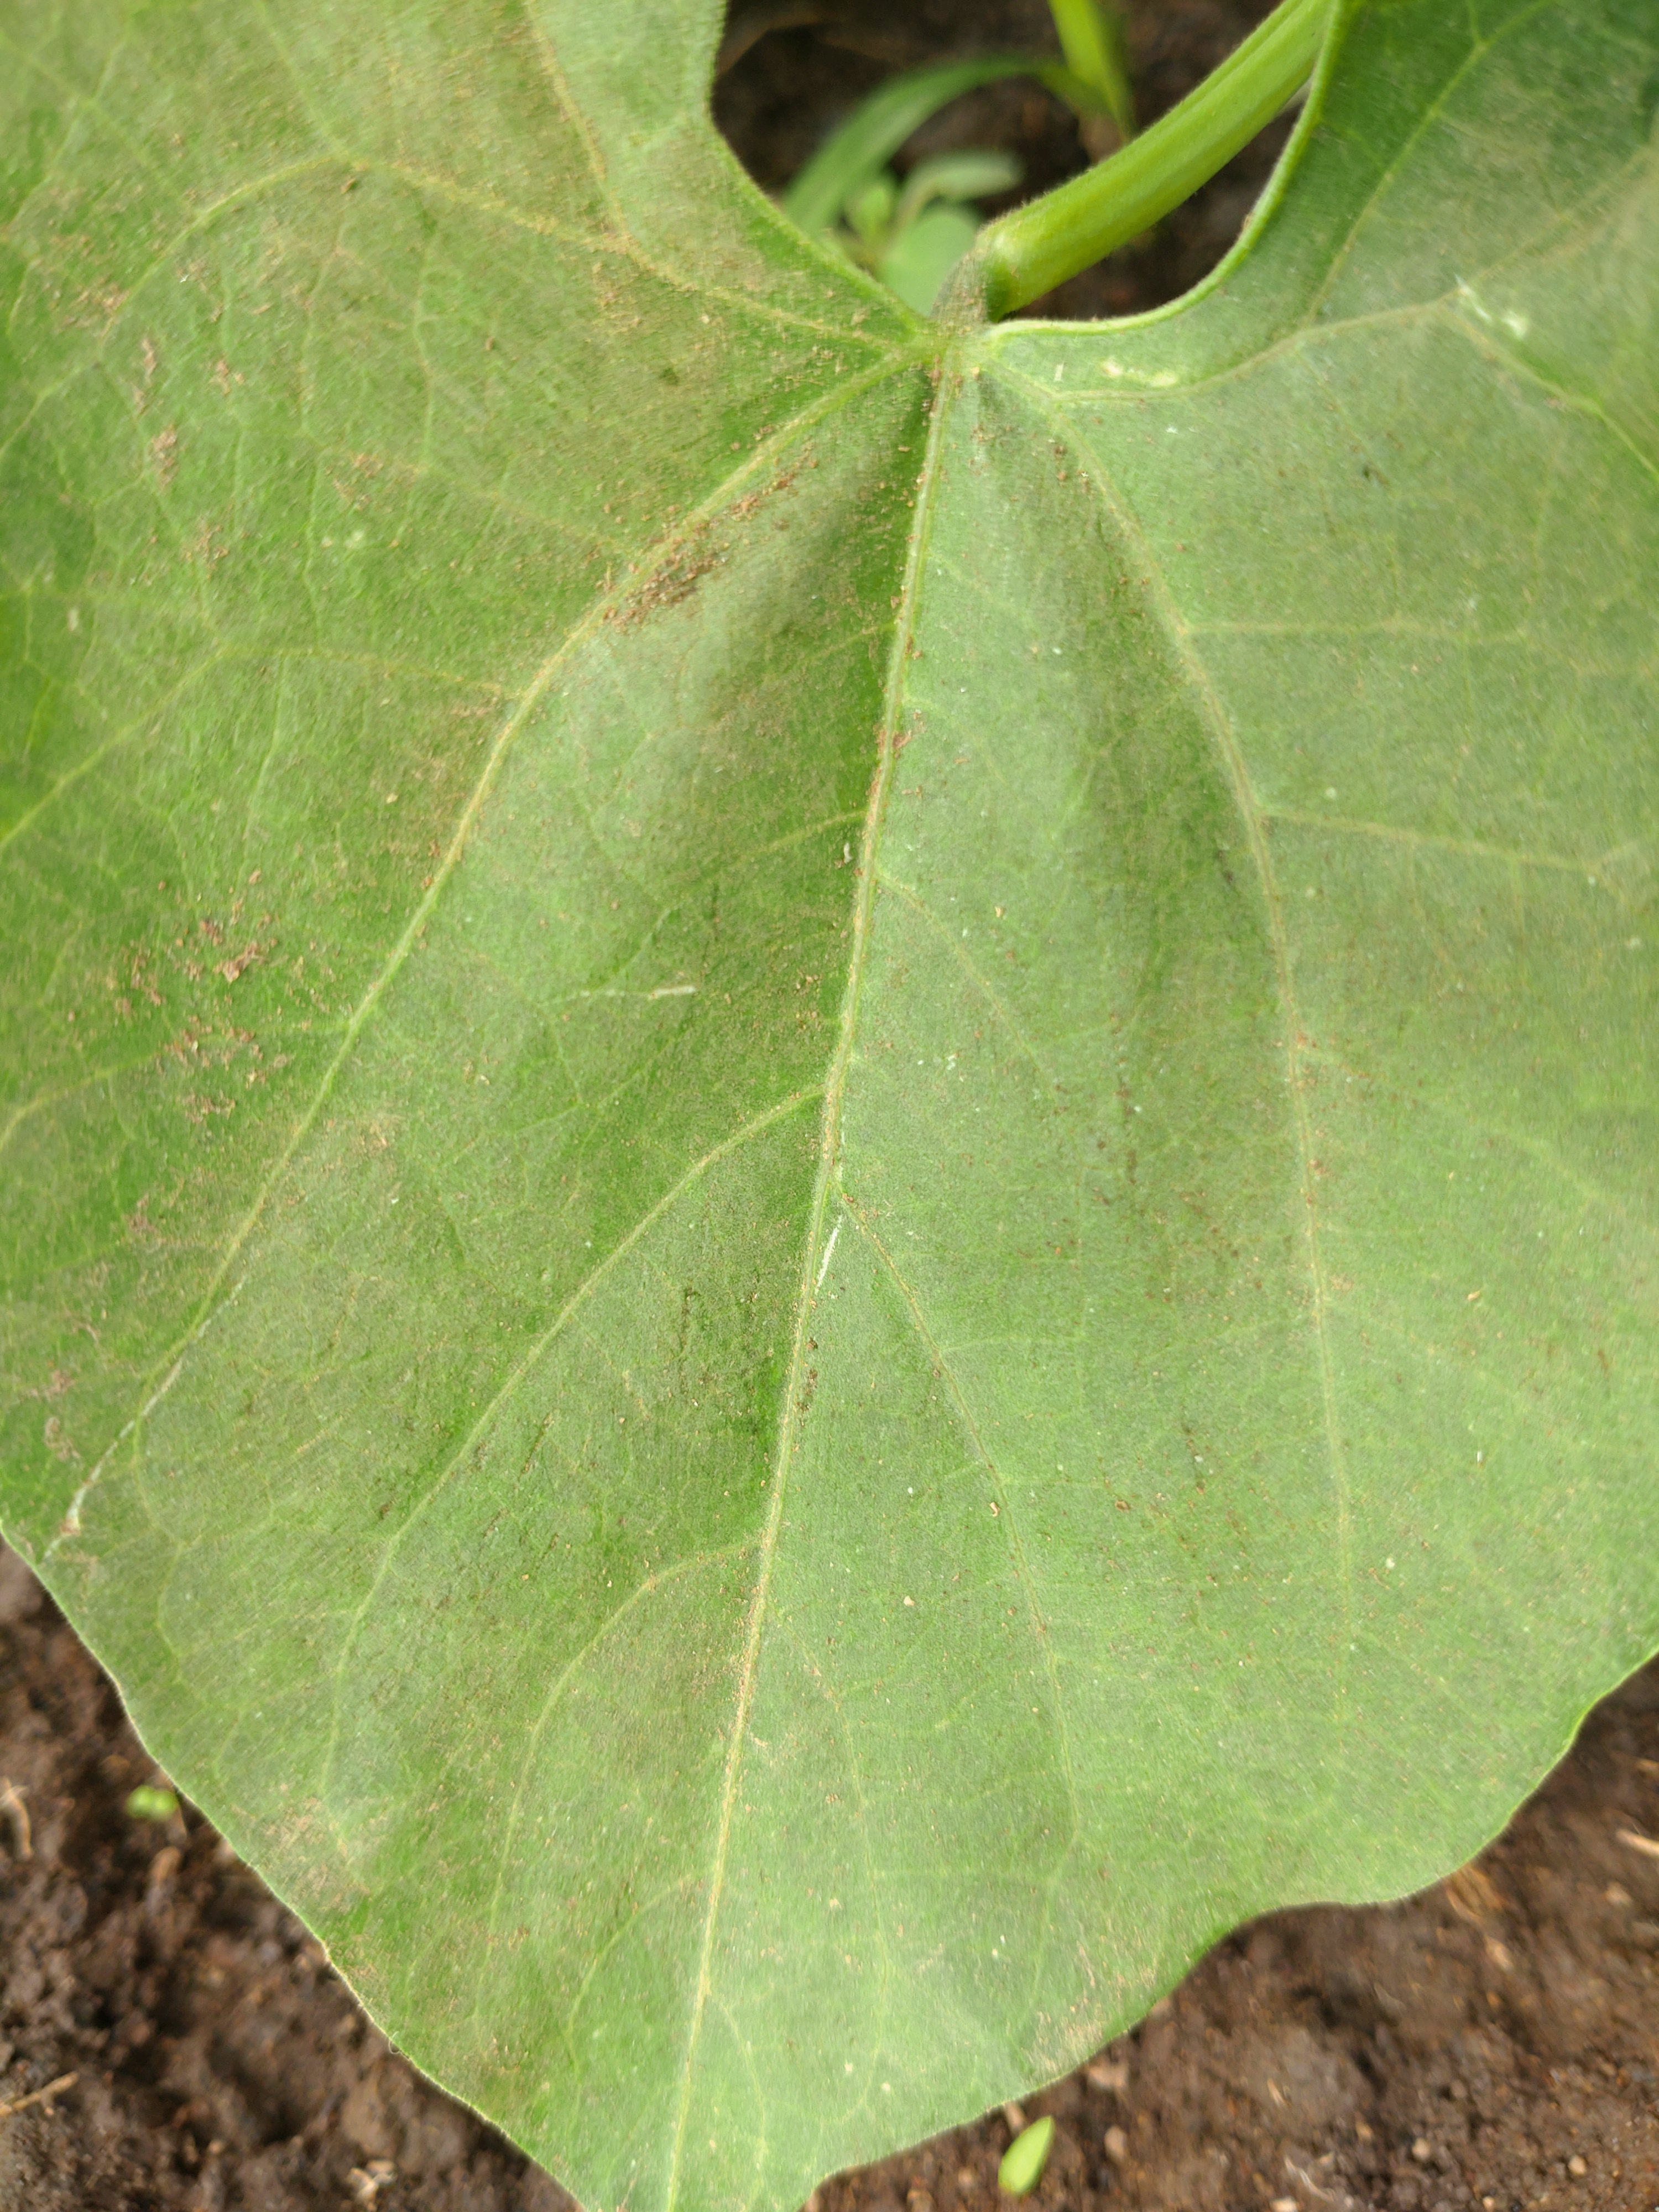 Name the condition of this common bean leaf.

healthy
